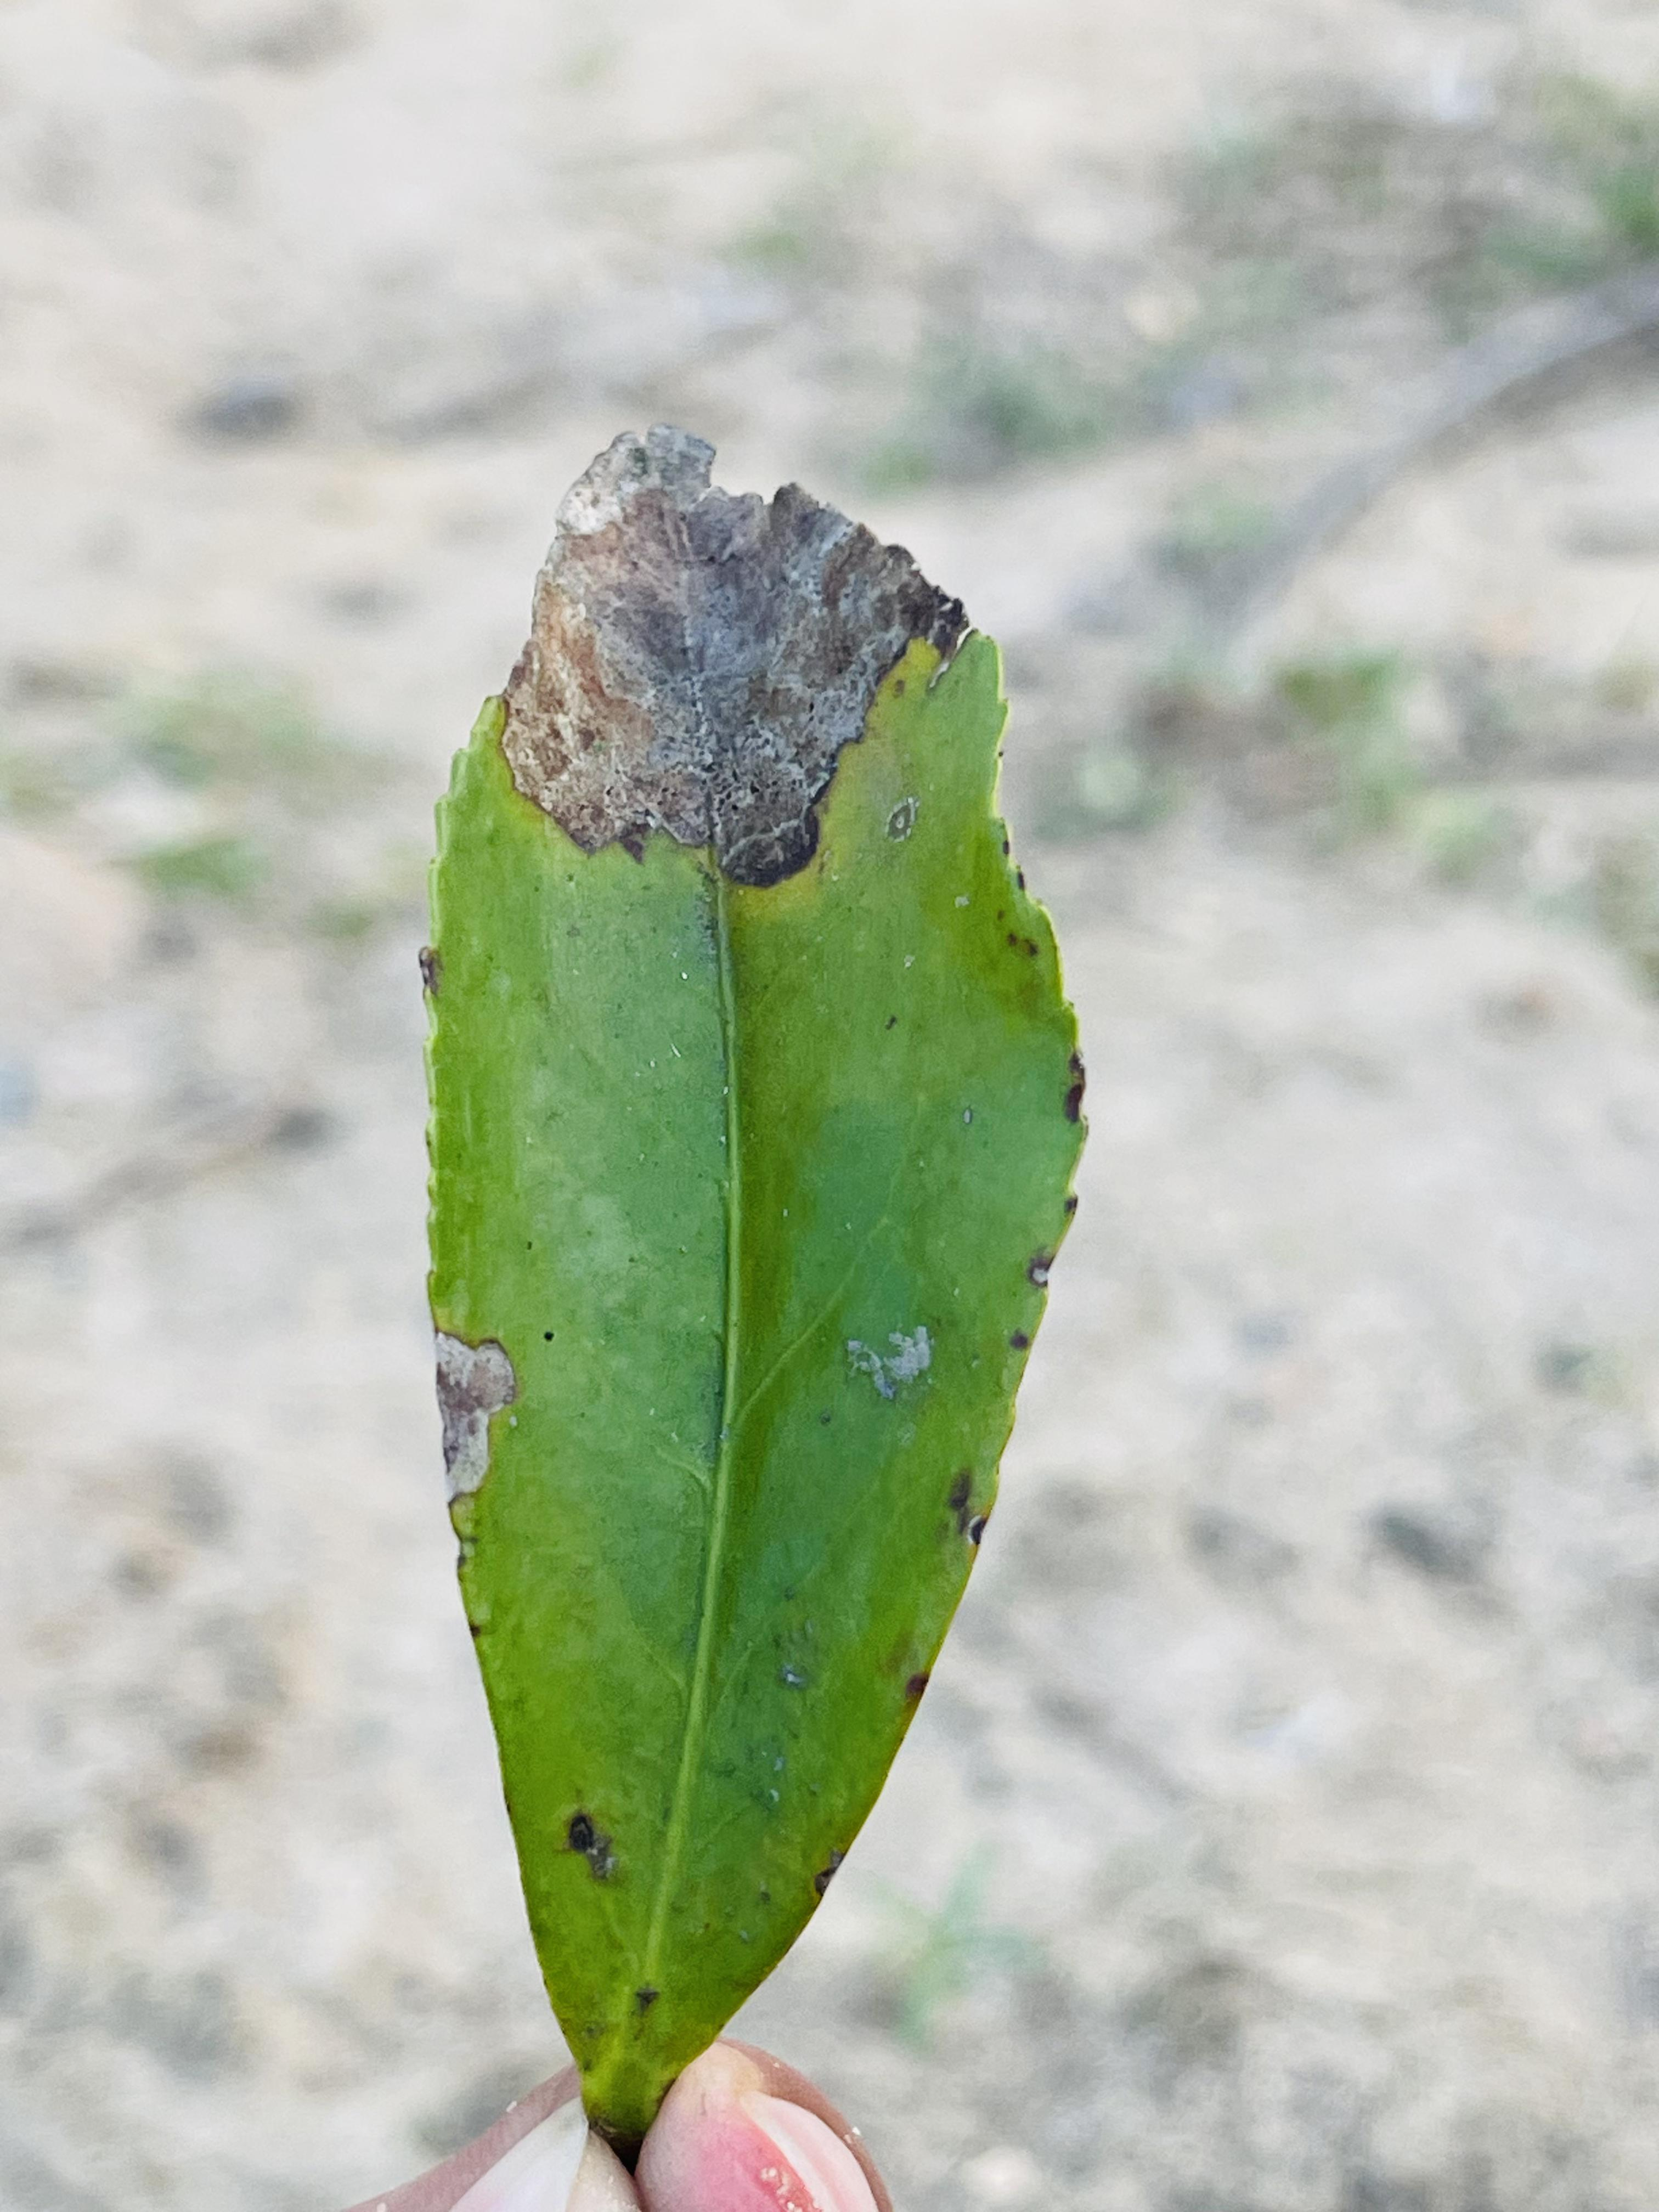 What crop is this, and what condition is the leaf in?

tea, blight
